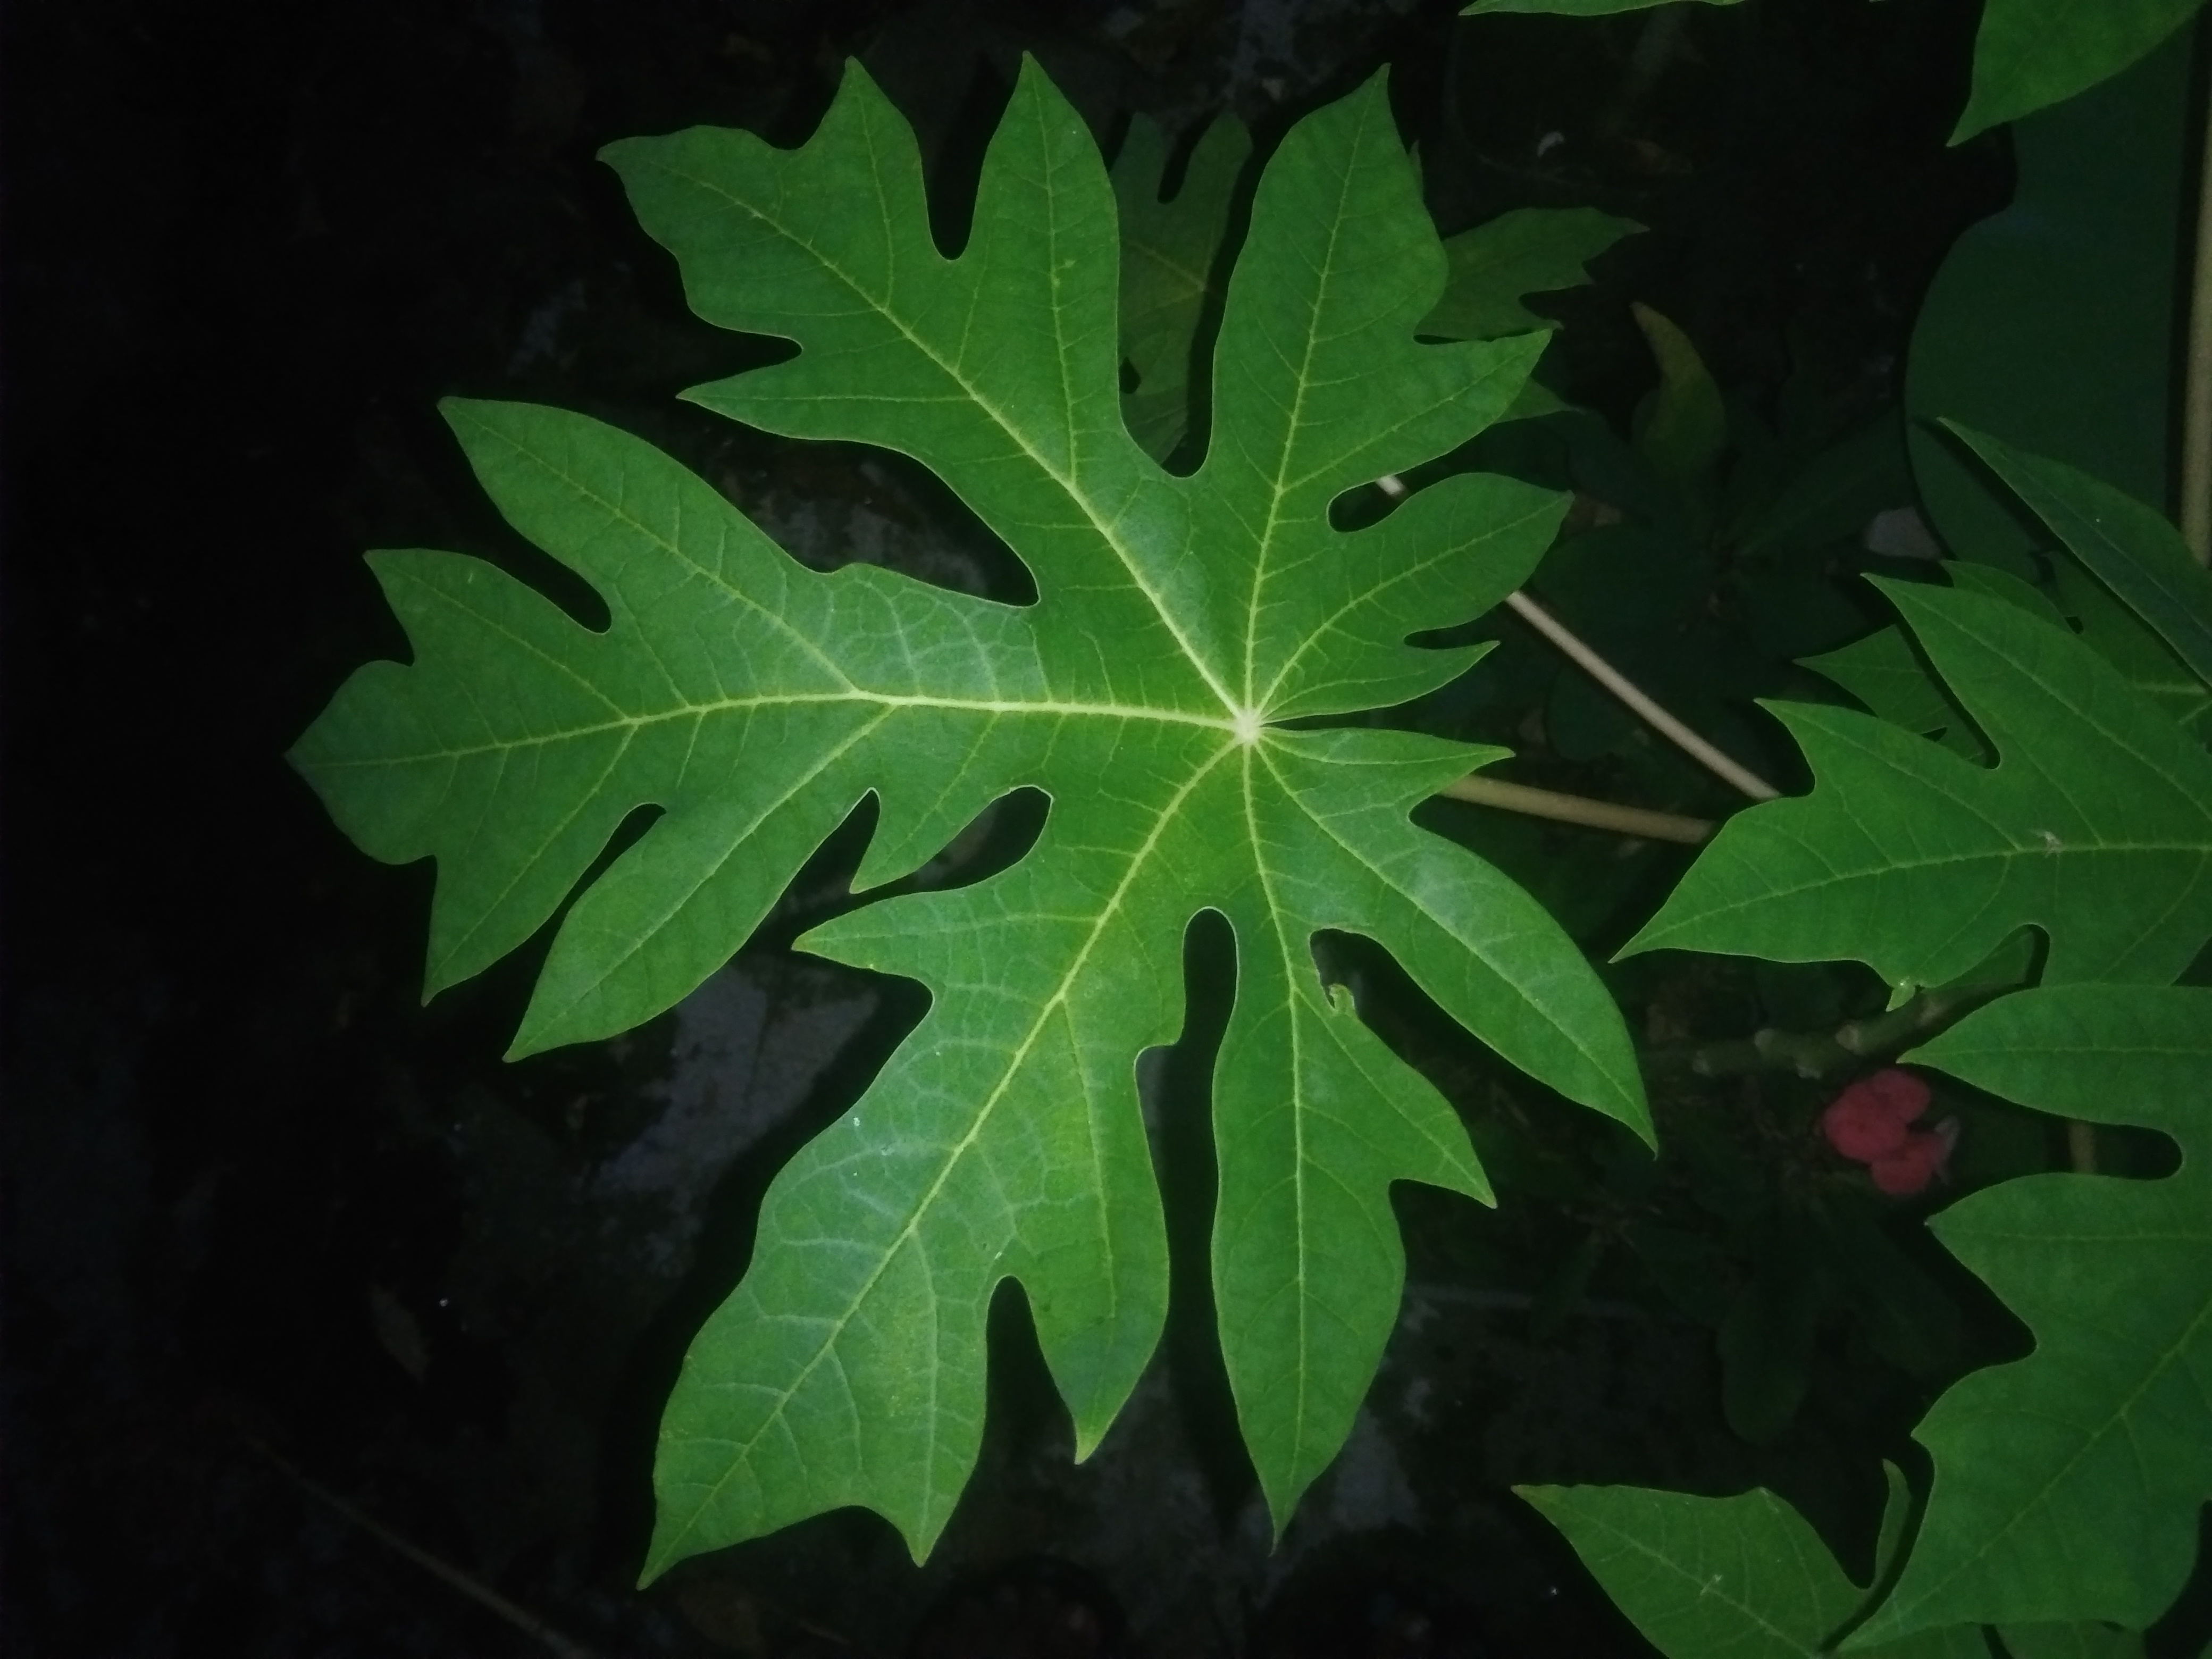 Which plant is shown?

papaya
